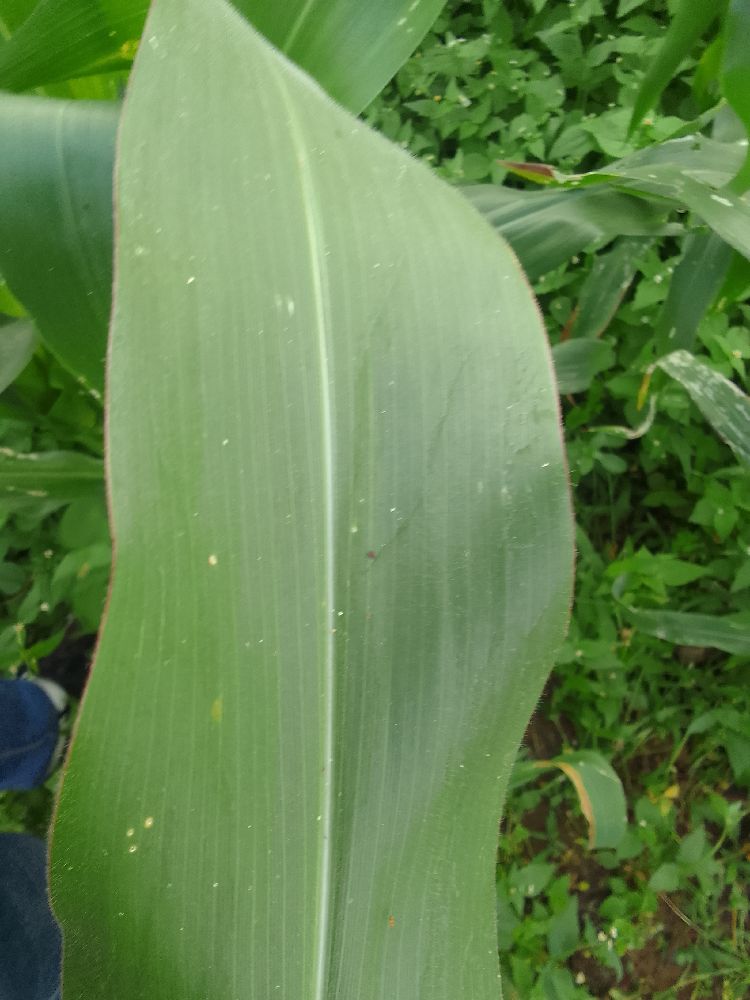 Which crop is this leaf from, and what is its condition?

maize, healthy
